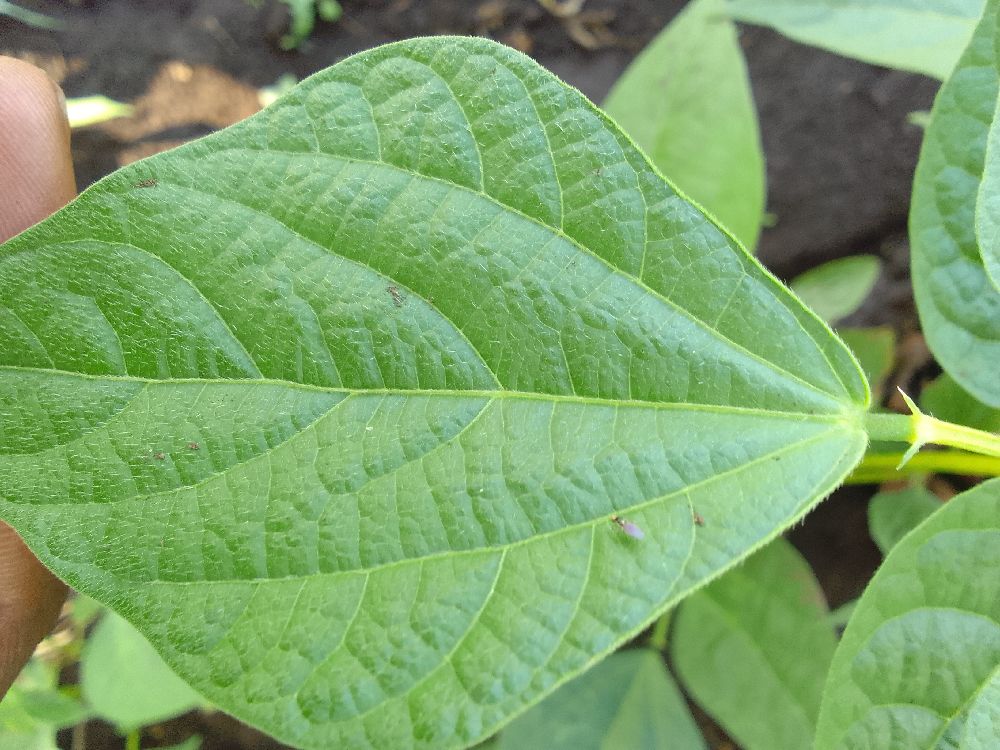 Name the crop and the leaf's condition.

common bean, healthy
